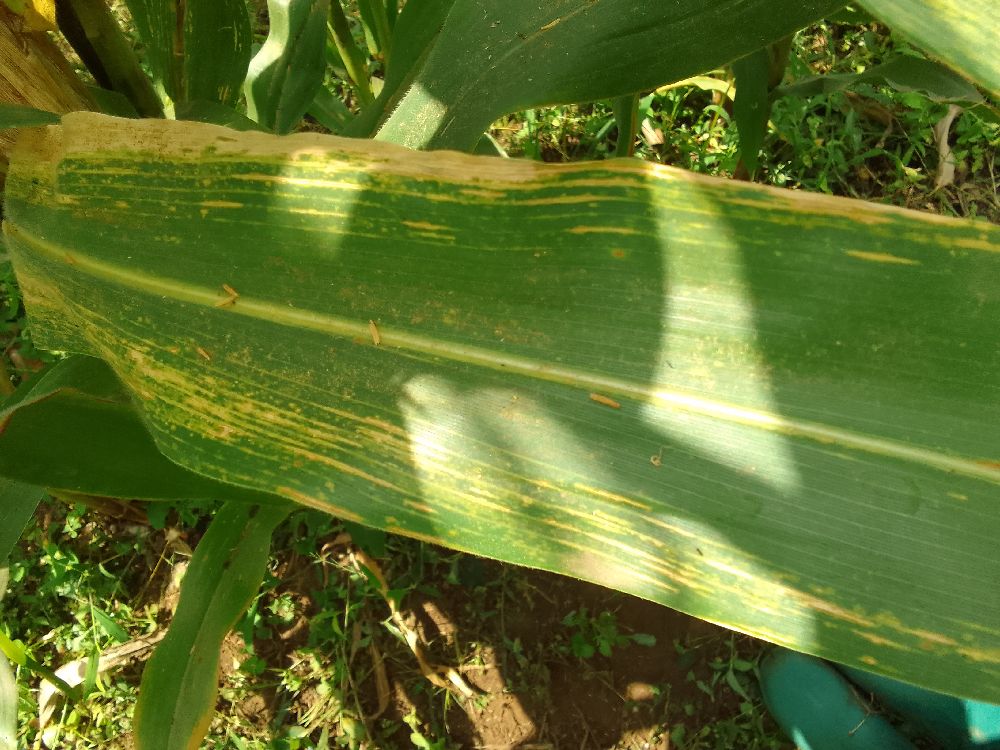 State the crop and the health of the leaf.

maize, maize lethal necrosis
